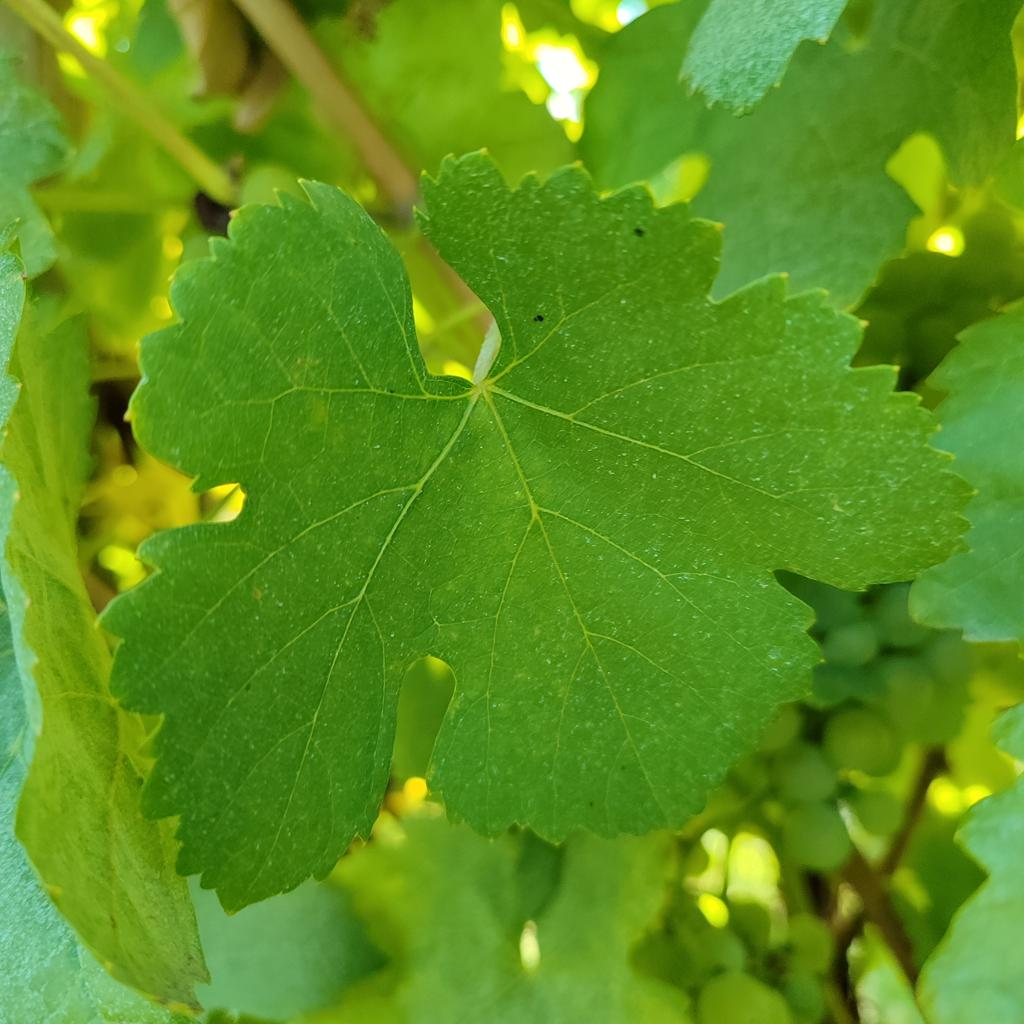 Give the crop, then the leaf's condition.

grapevine, healthy
